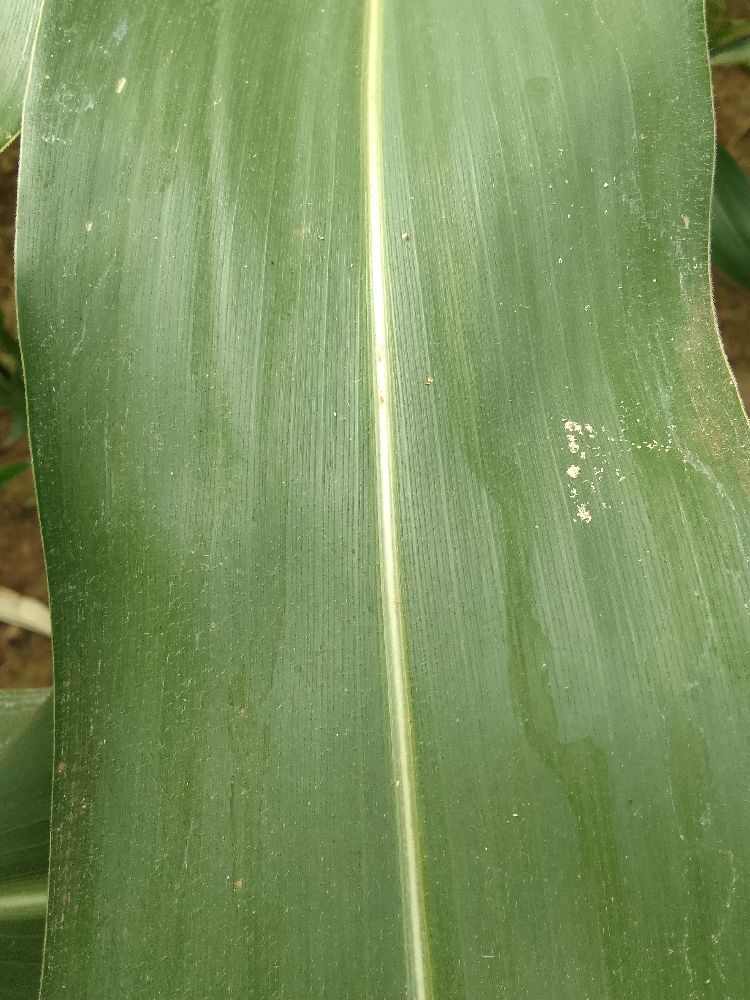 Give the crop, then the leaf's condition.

maize, healthy
